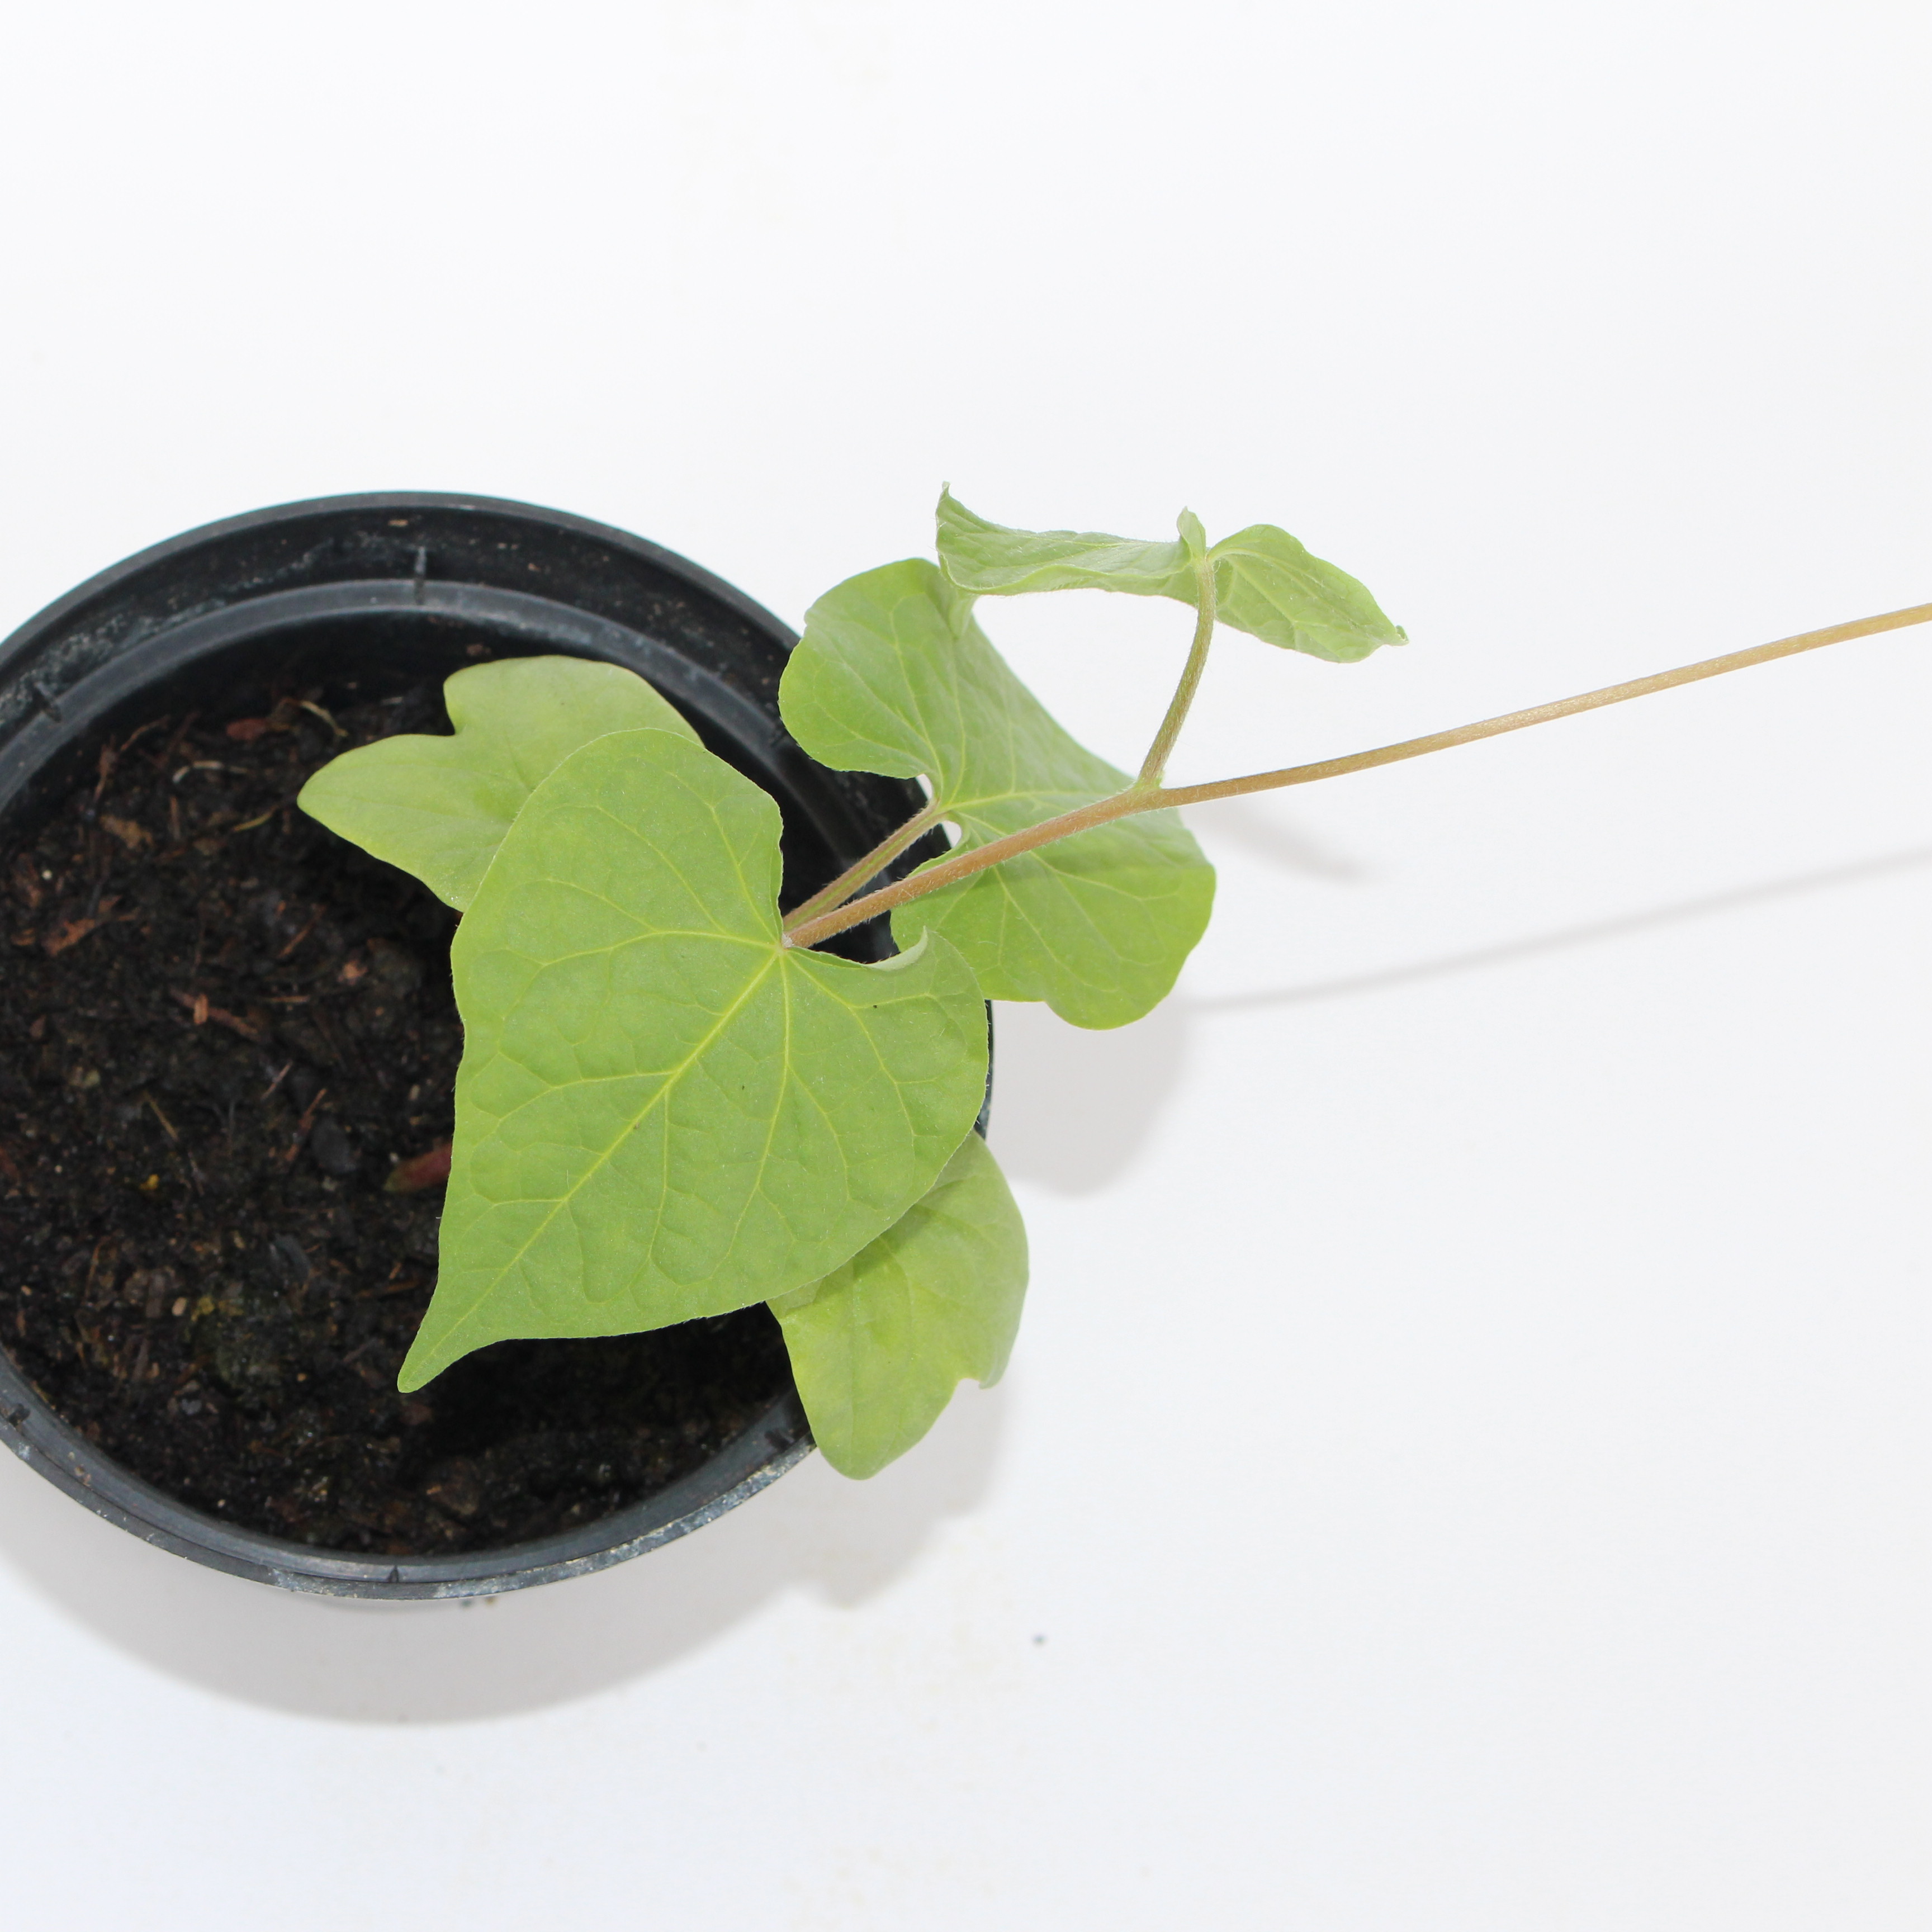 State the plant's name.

Convolvulus arvensis
